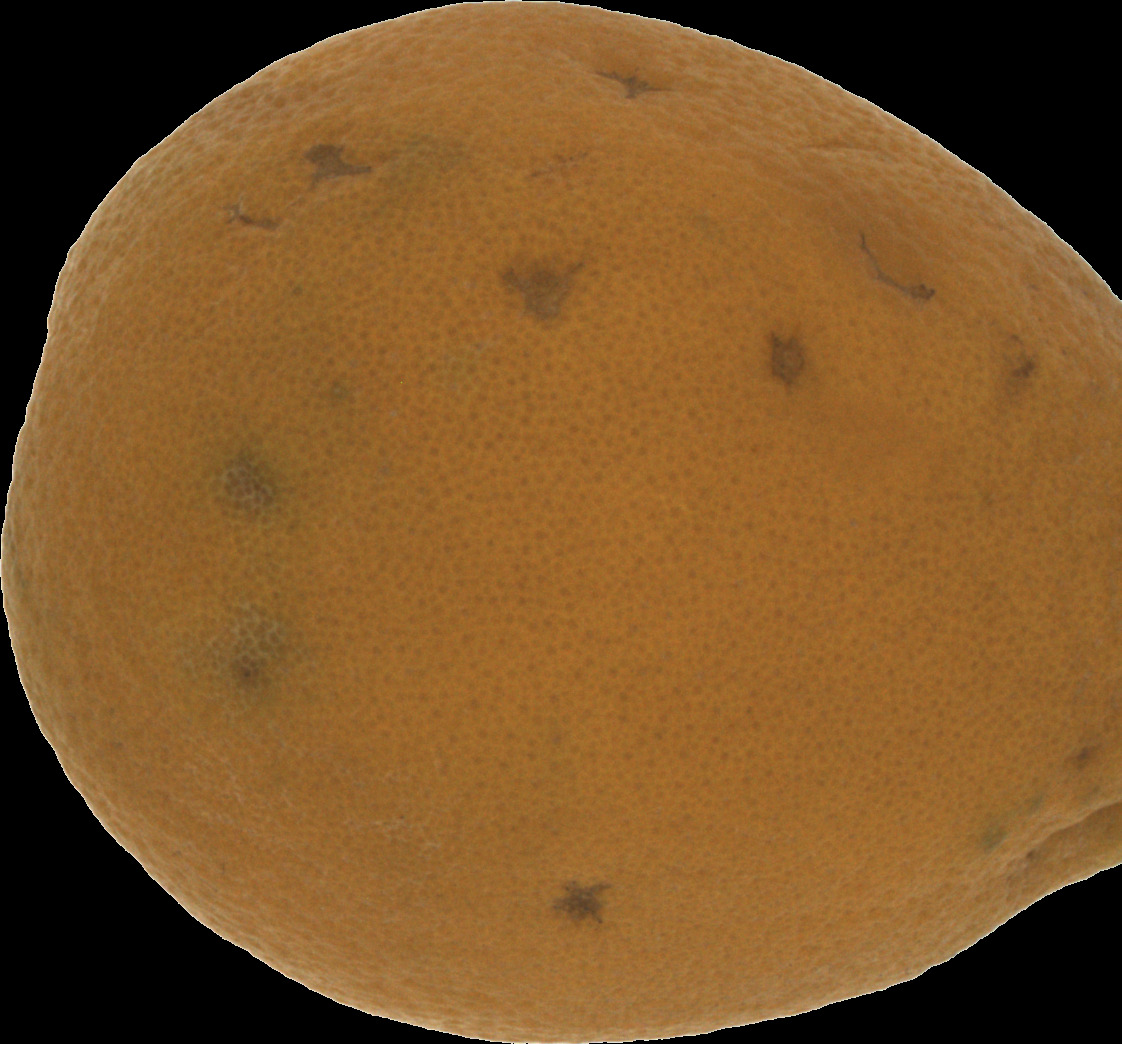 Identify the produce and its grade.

orange, bad
